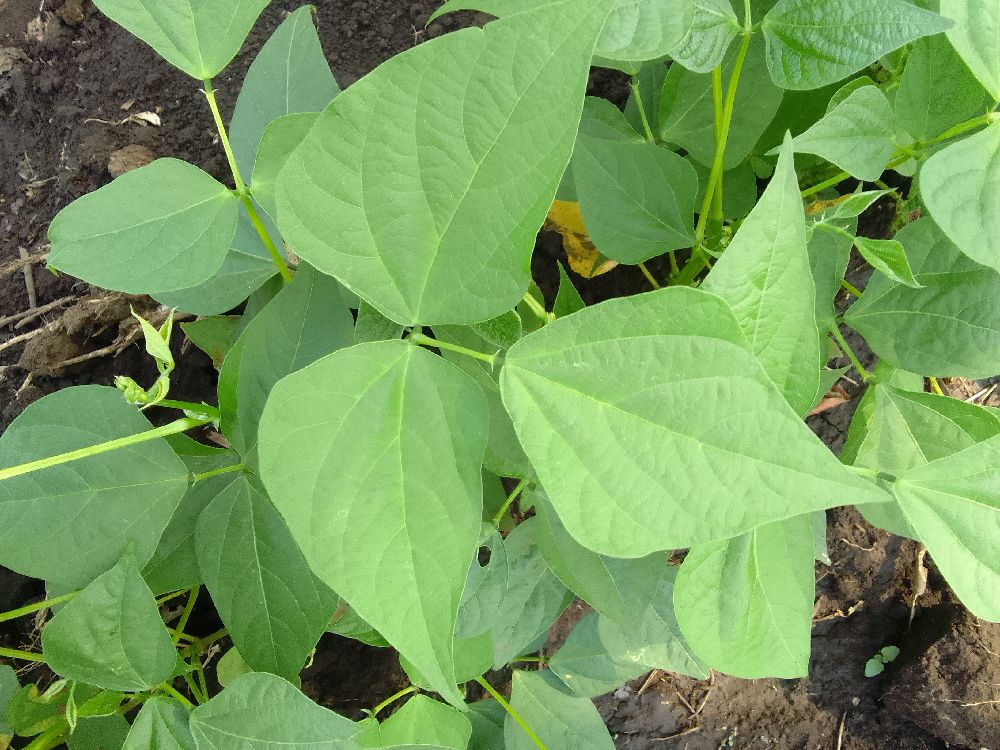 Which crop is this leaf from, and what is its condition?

common bean, healthy
